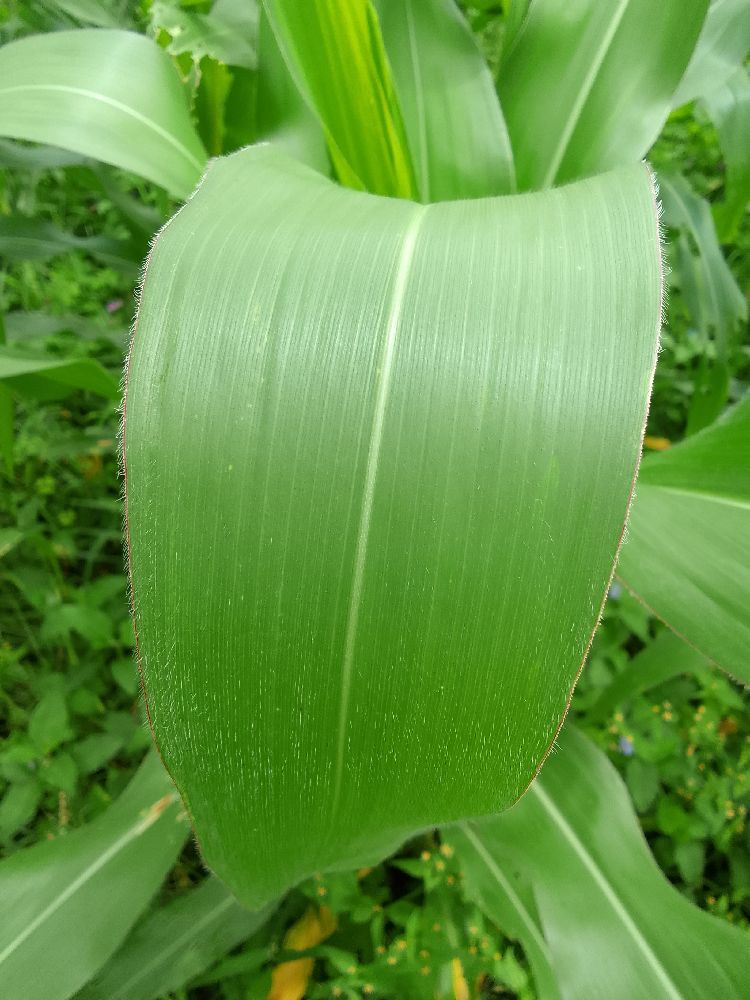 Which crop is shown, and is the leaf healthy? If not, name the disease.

maize, healthy
